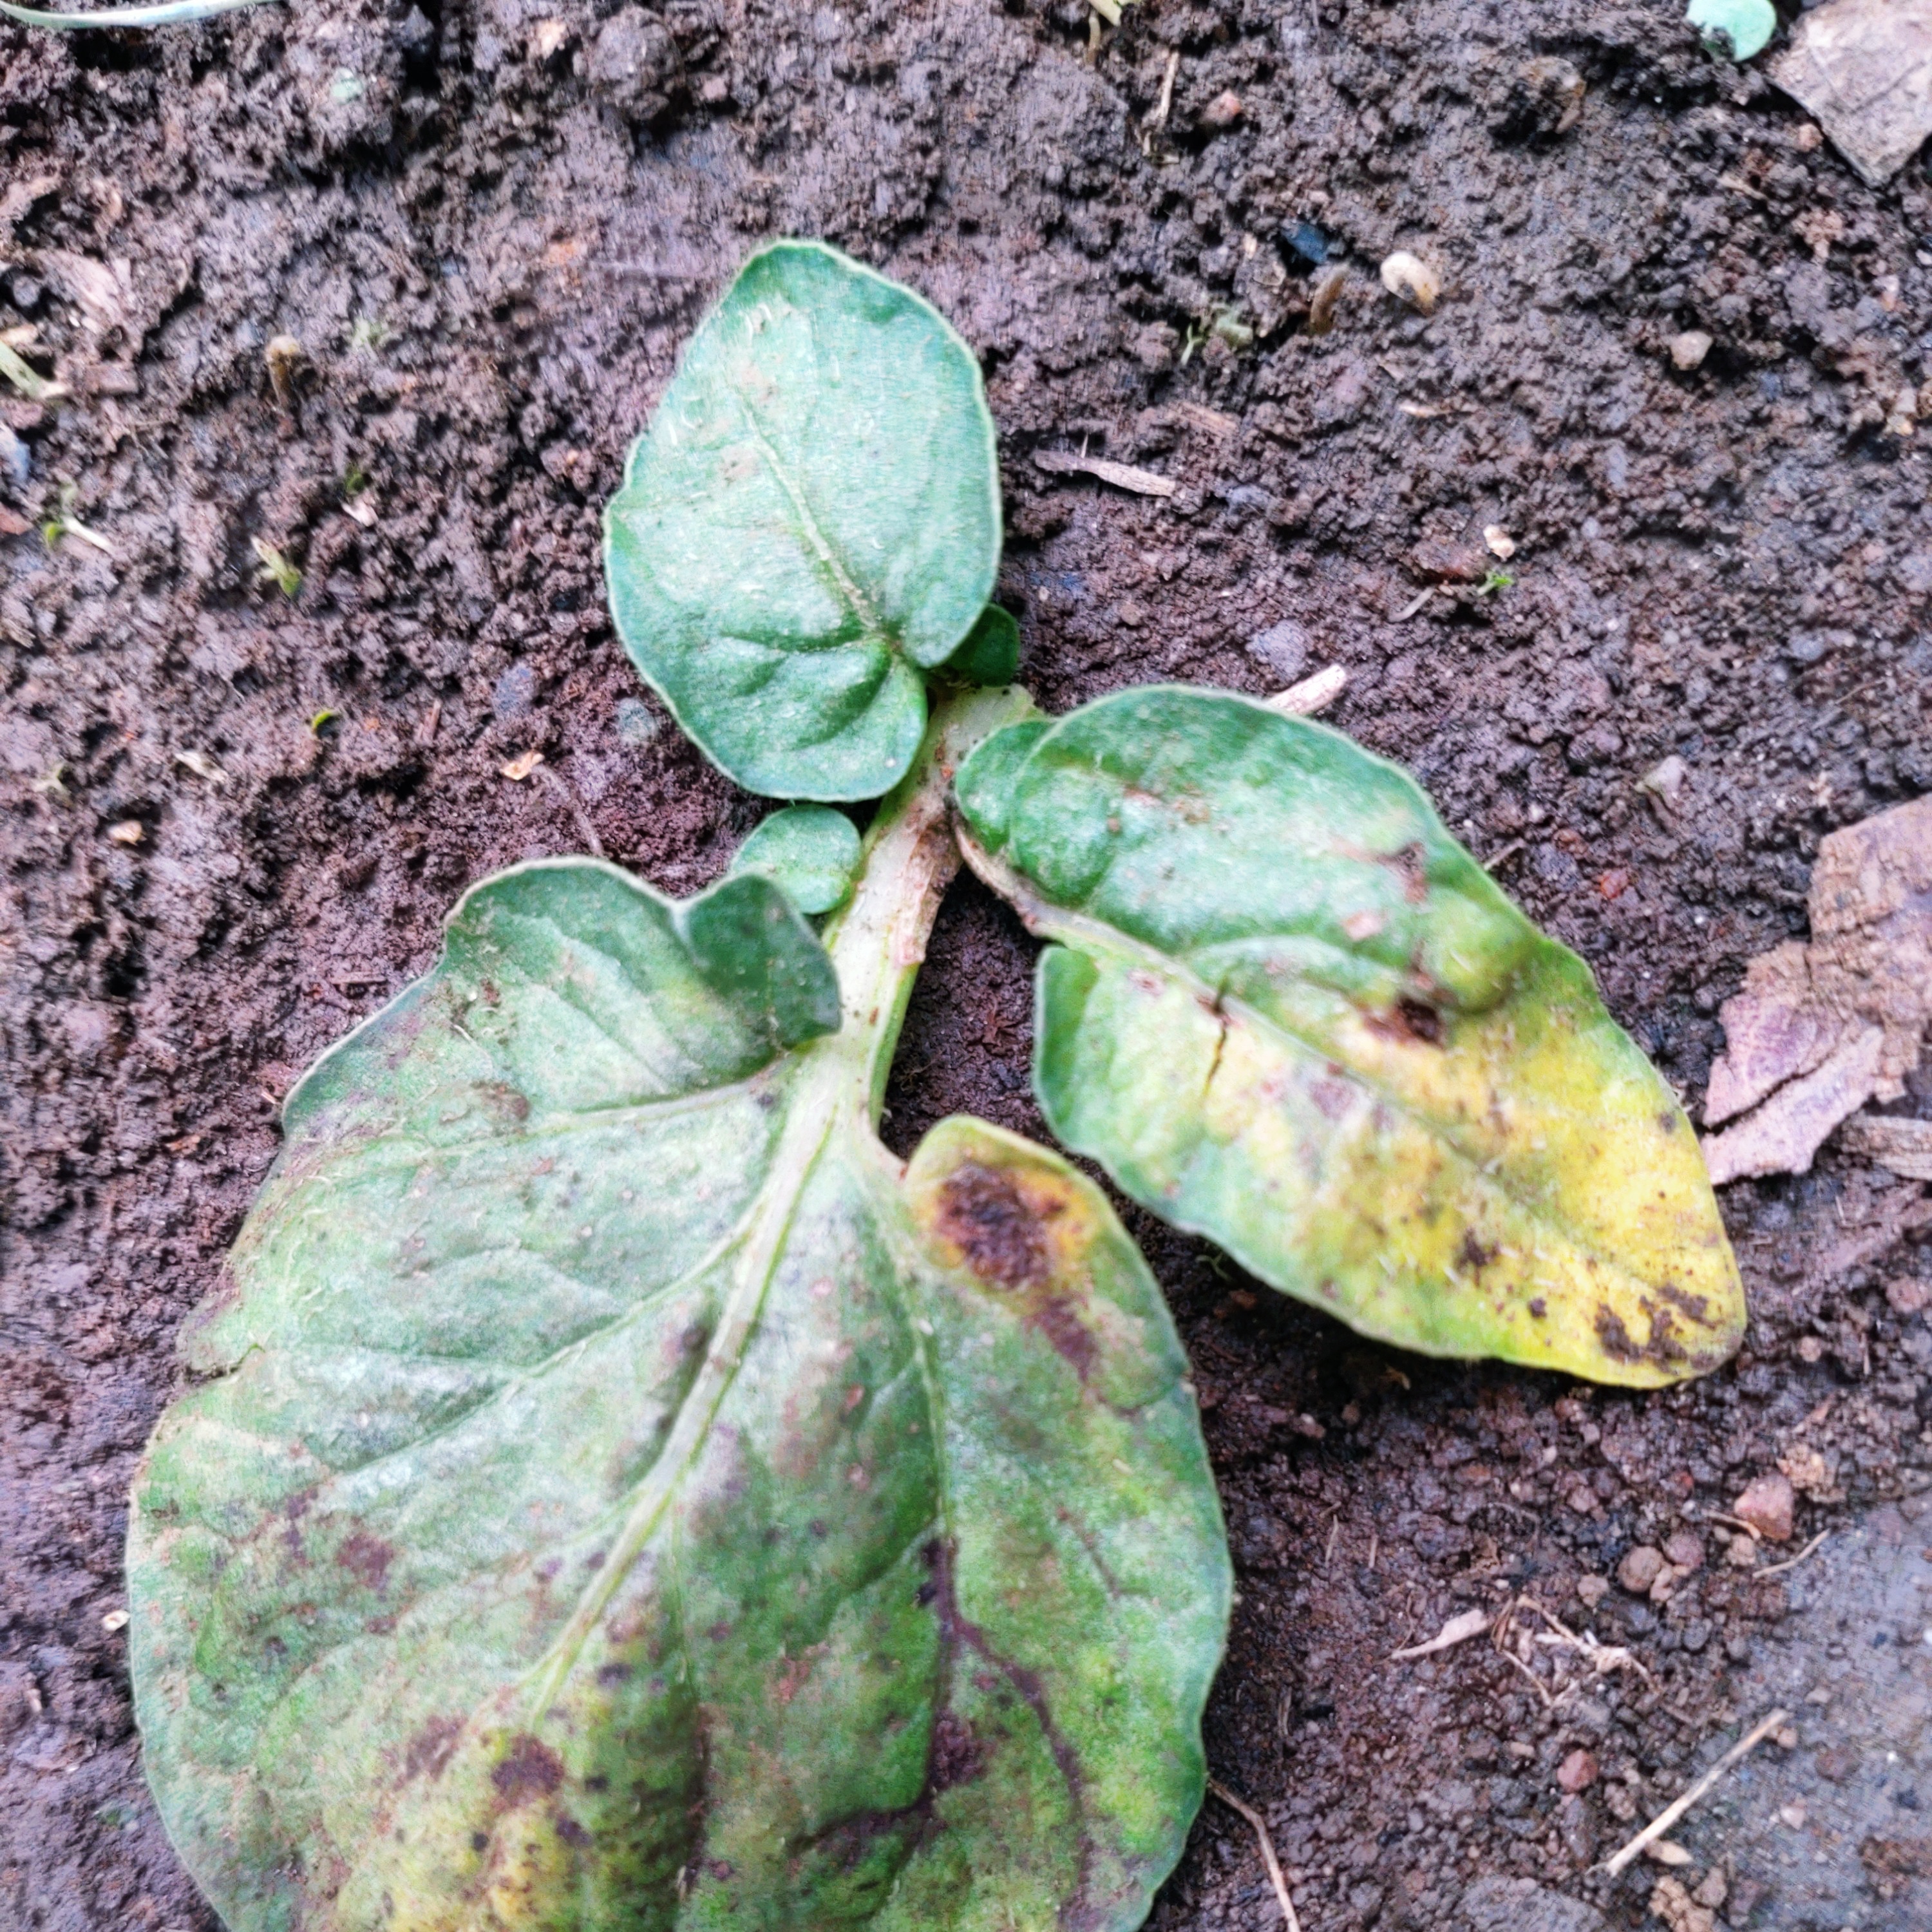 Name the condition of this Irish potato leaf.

late blight
